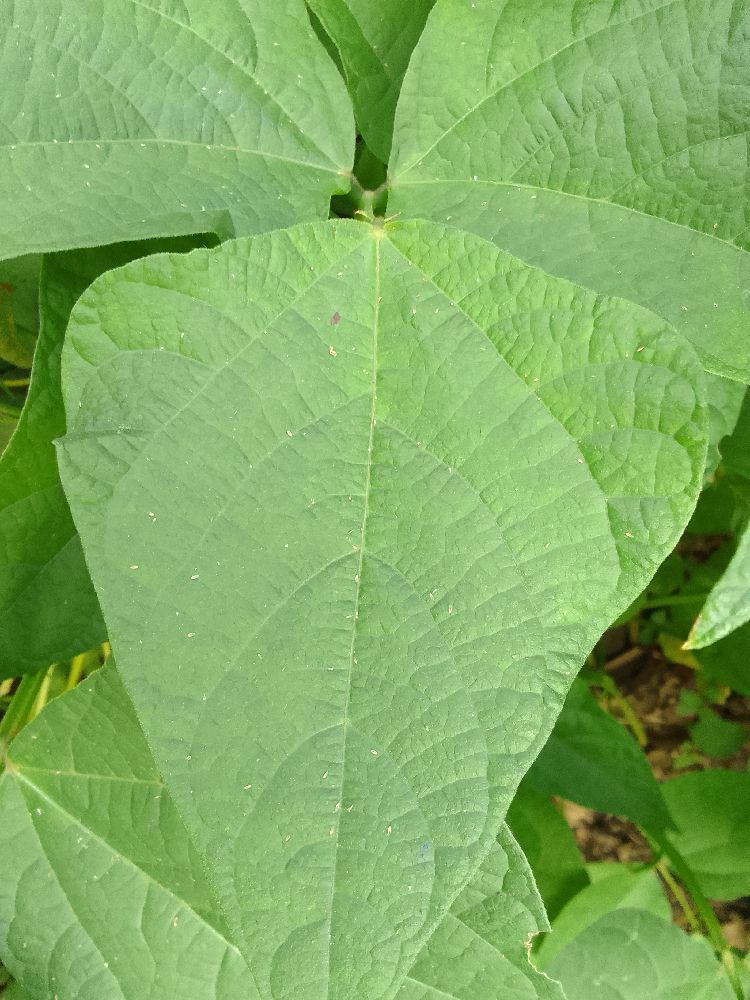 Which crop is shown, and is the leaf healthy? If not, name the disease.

common bean, healthy
